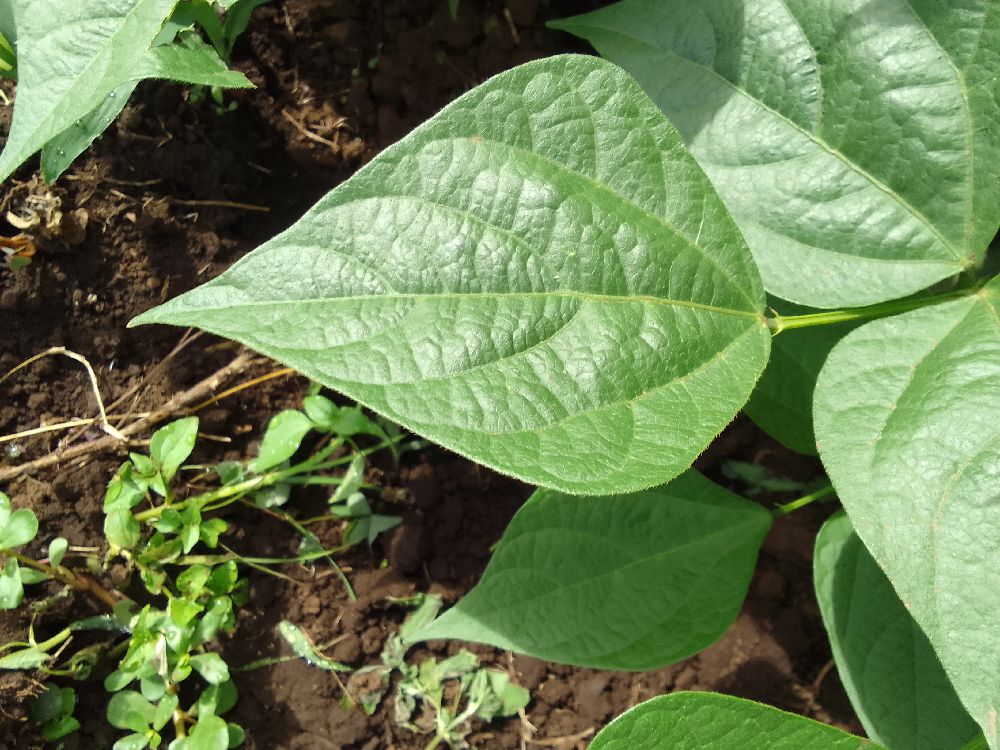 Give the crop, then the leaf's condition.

common bean, healthy
